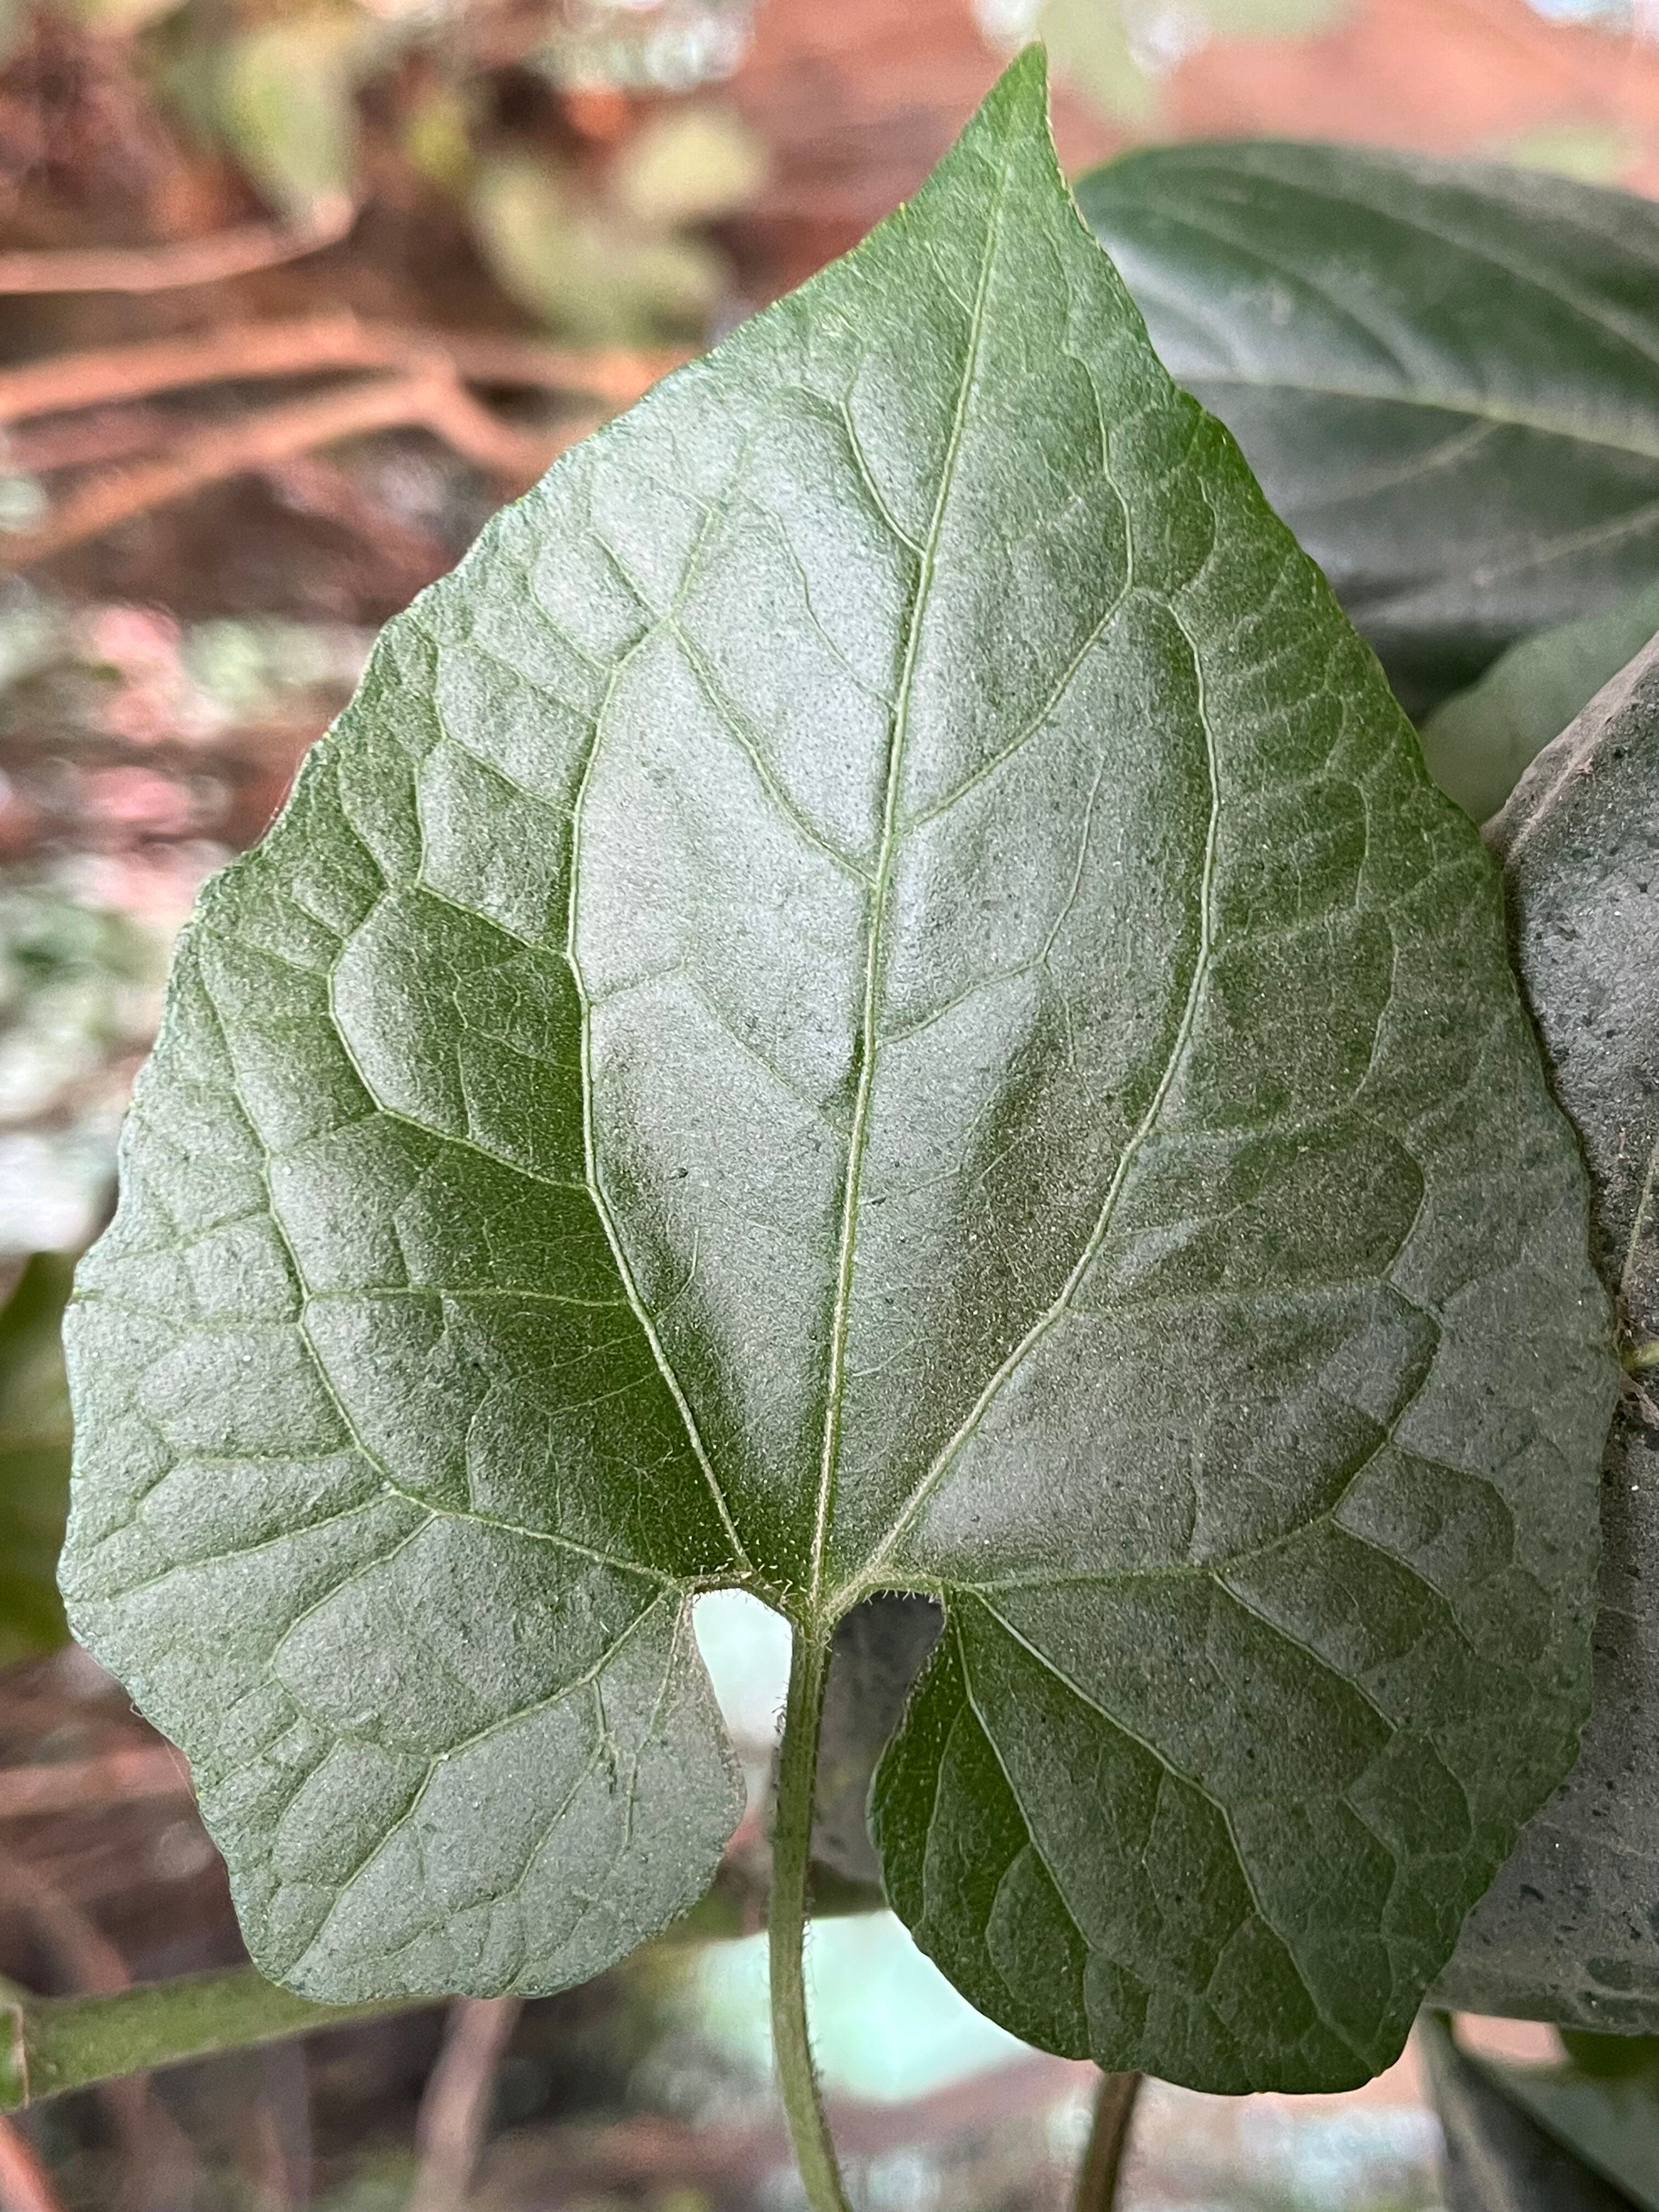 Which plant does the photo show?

bitter vine
